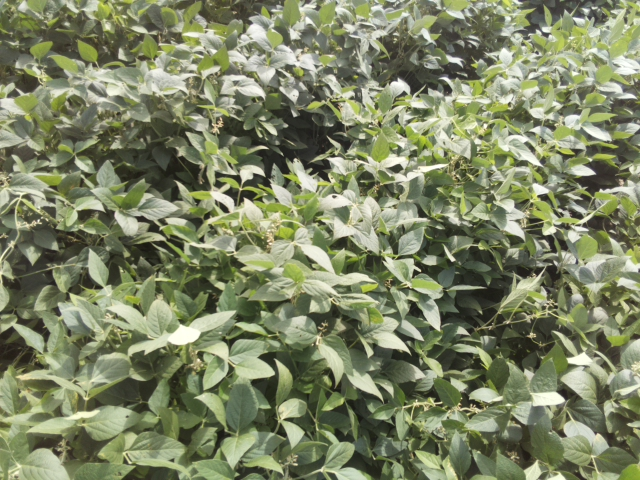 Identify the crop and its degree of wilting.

soybean, leaves with no wilting
